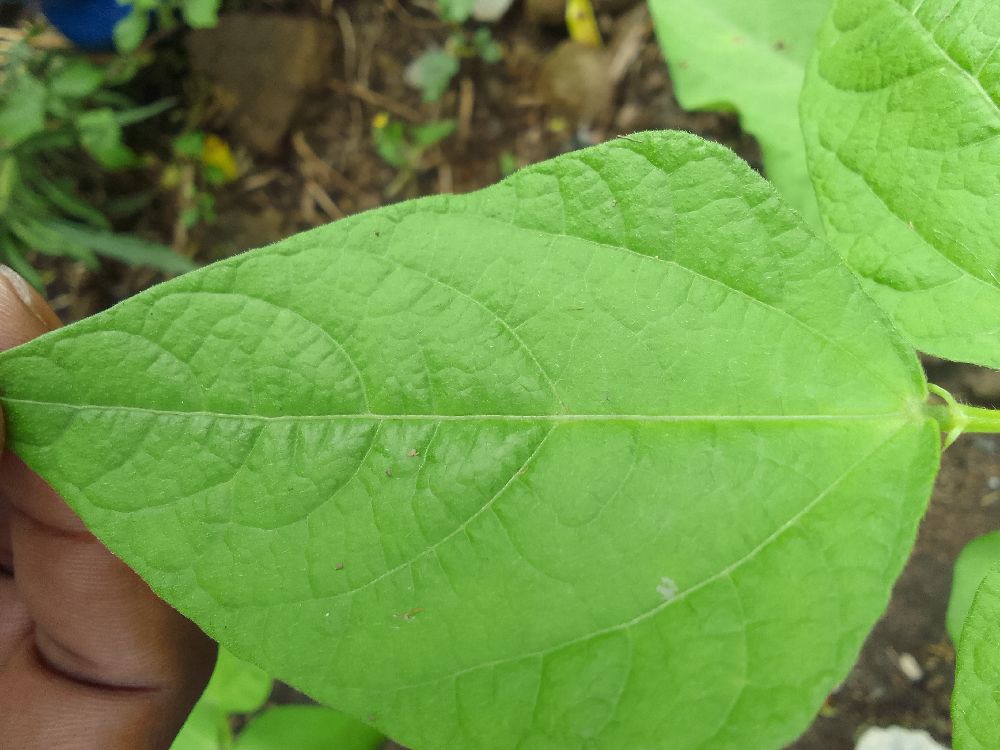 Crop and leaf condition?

common bean, healthy
